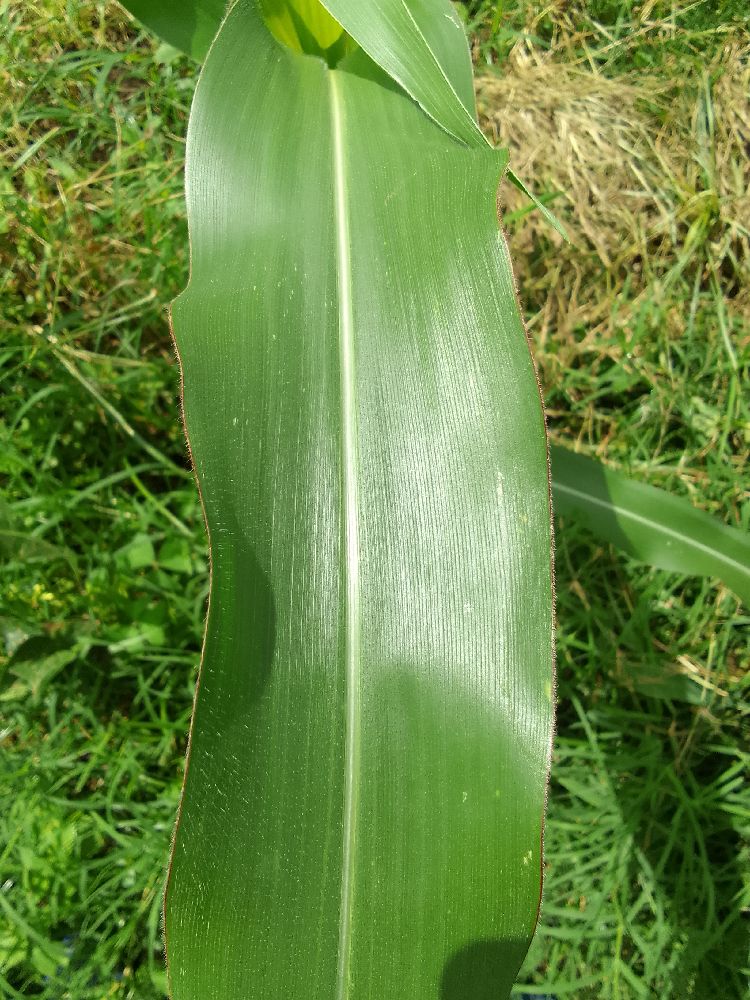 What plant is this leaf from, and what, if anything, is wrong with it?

maize, healthy
